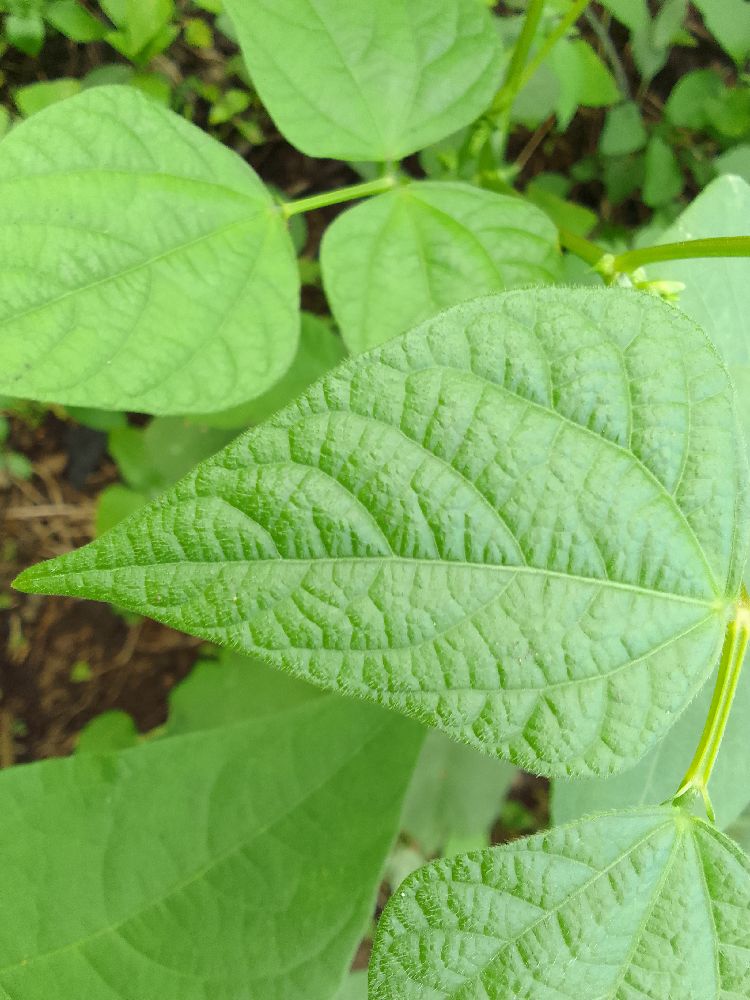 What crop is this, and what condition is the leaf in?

common bean, healthy
